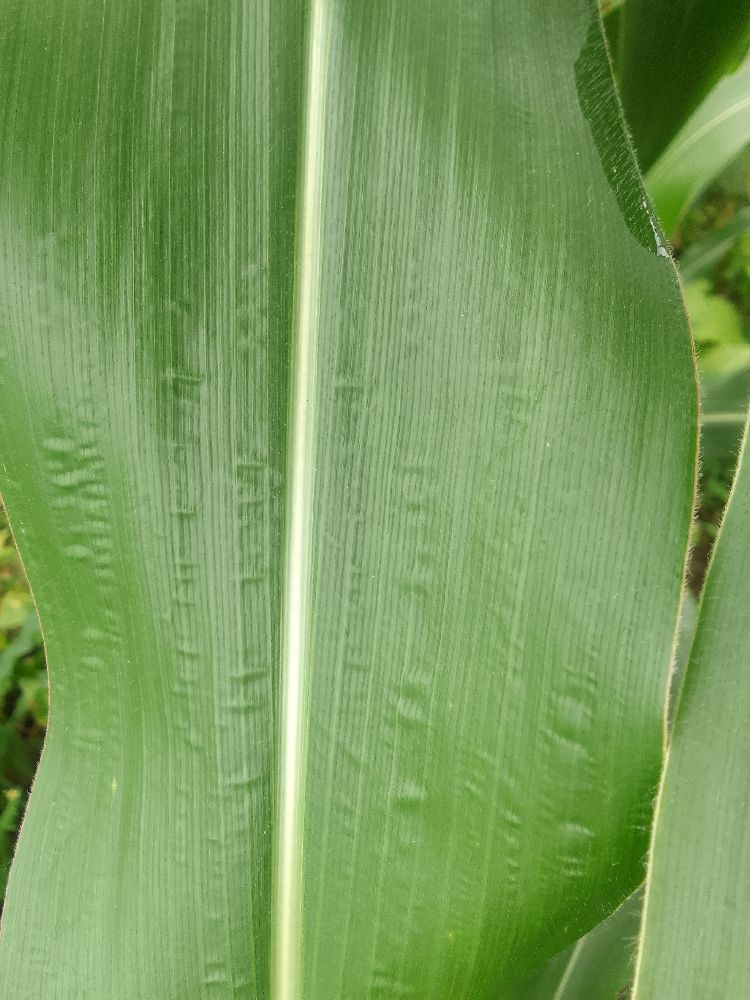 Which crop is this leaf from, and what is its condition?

maize, healthy
